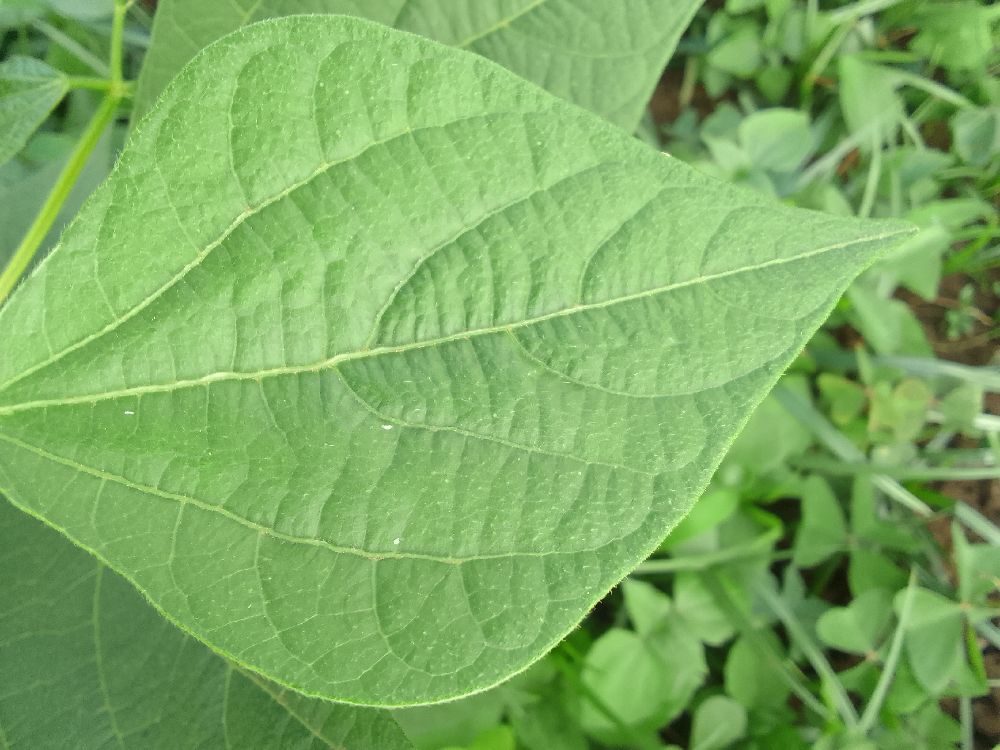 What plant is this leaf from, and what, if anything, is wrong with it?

common bean, healthy
